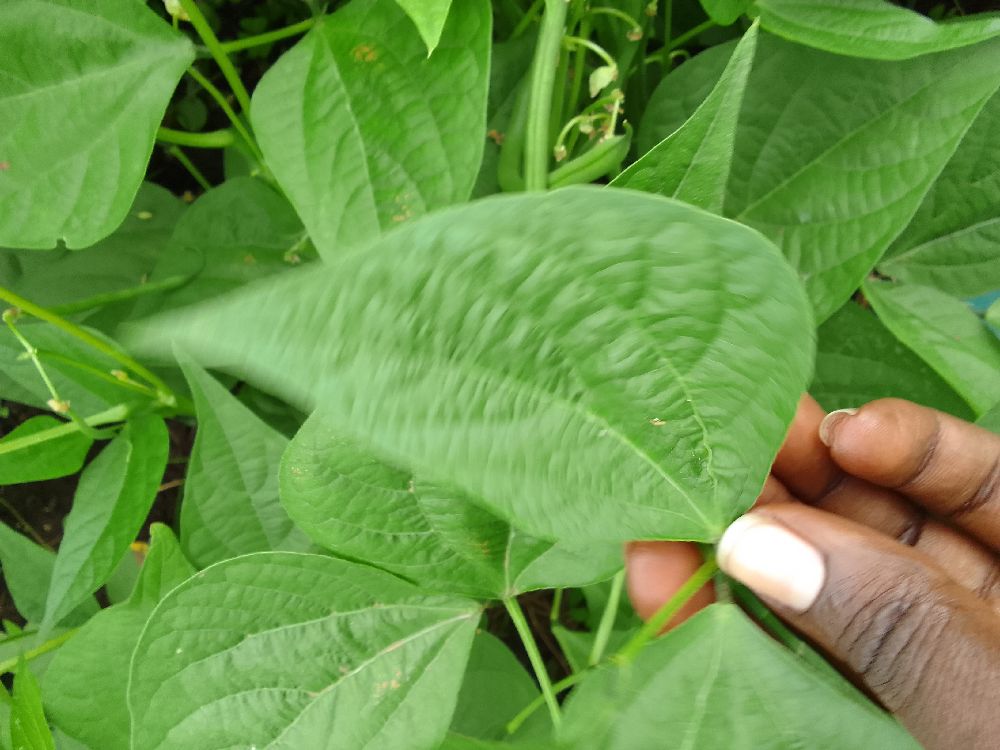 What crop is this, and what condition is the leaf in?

common bean, healthy
